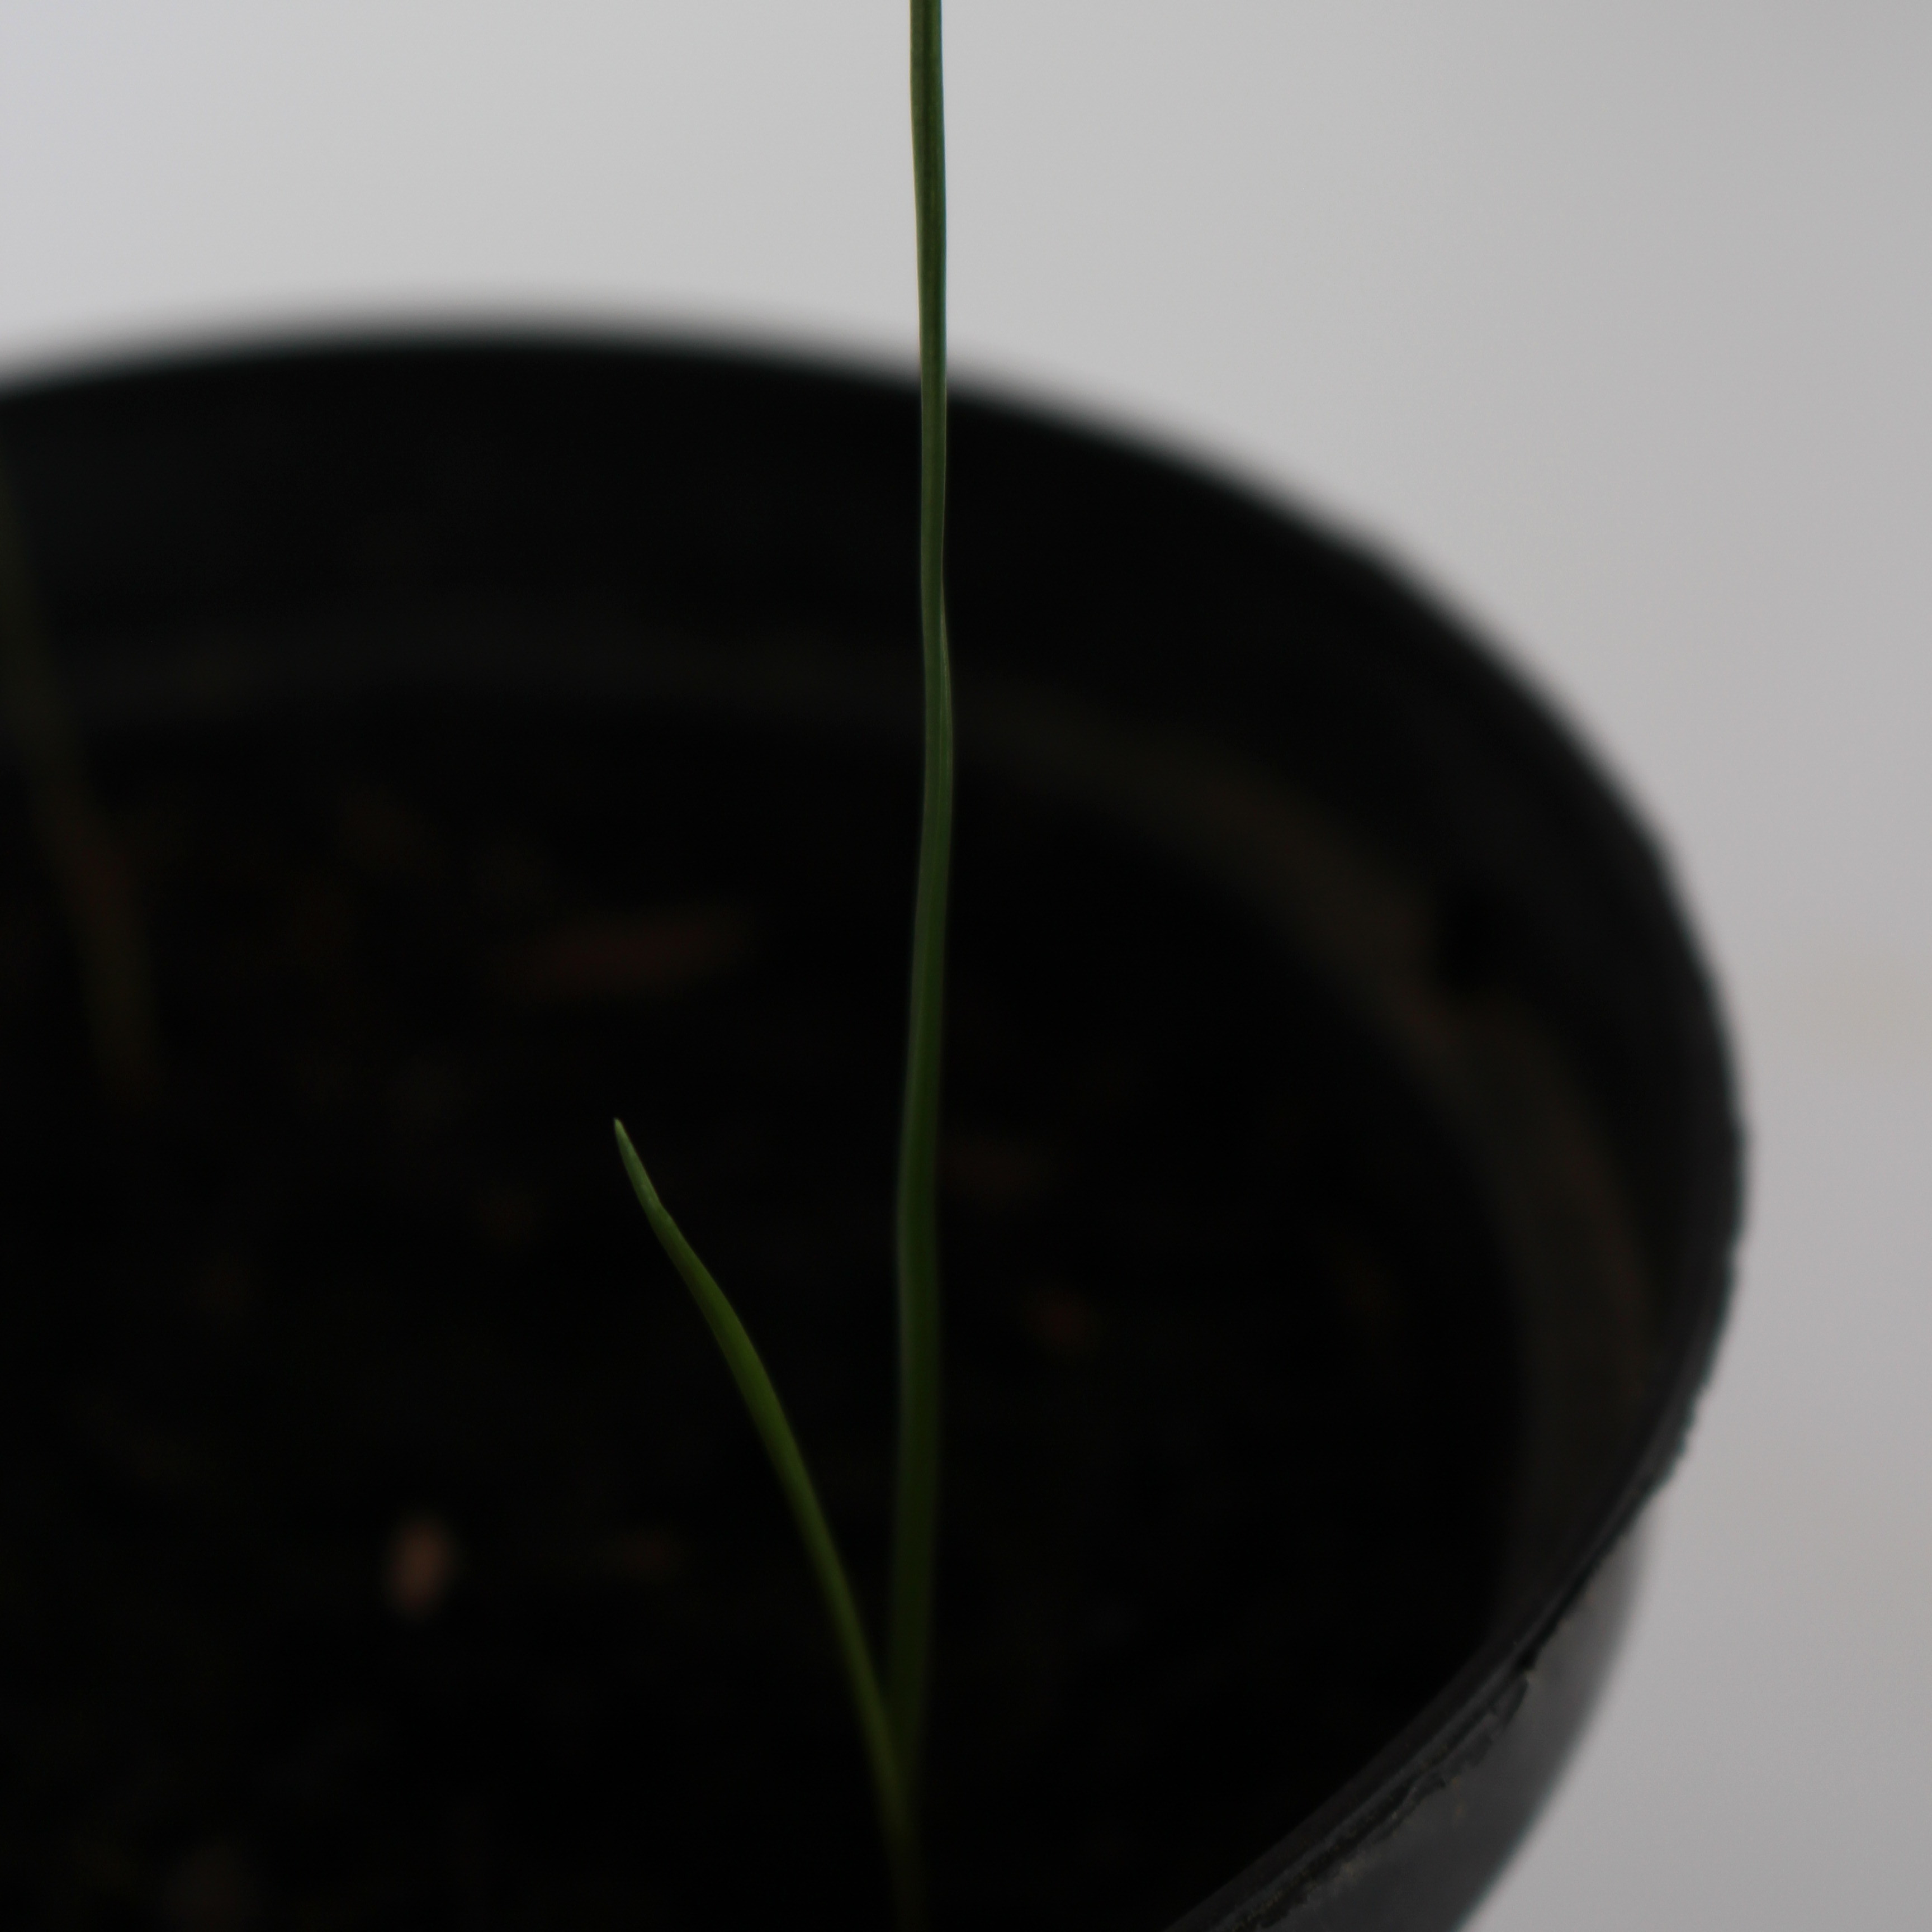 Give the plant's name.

Lolium multiflorum
